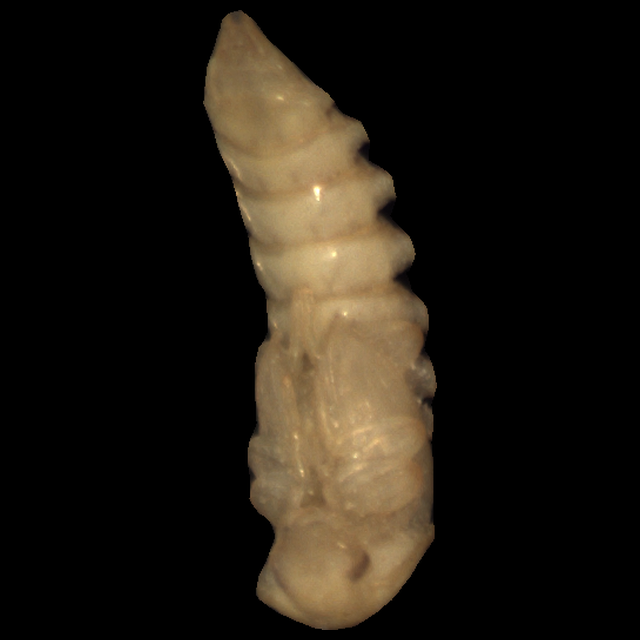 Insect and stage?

mealworm pupa
